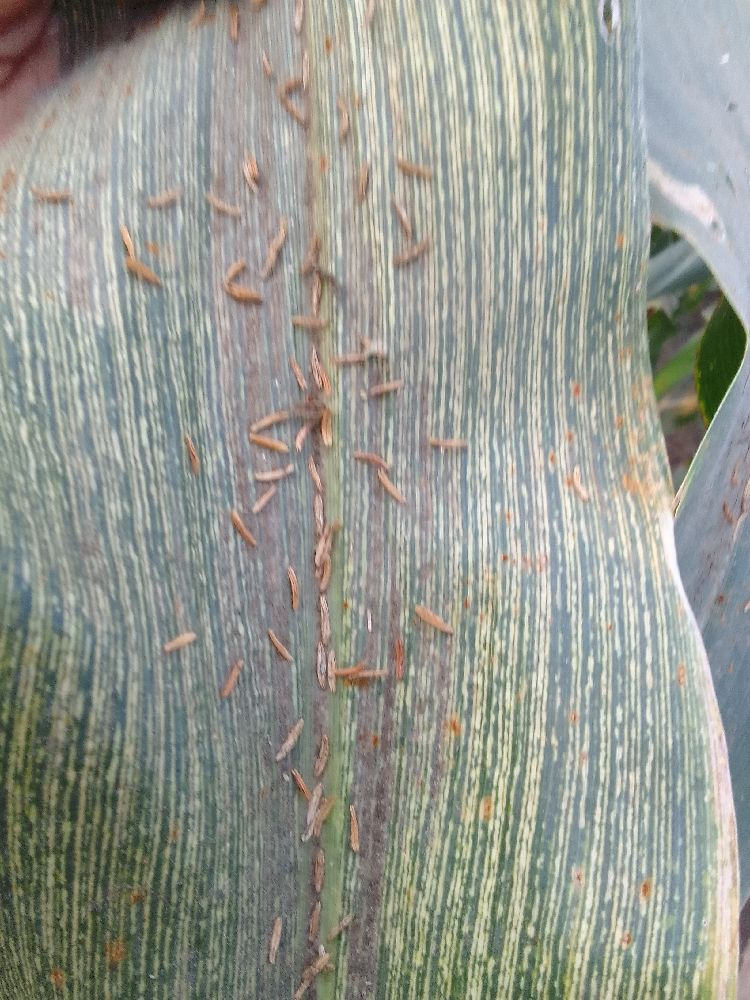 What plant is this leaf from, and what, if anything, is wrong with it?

maize, maize streak virus
